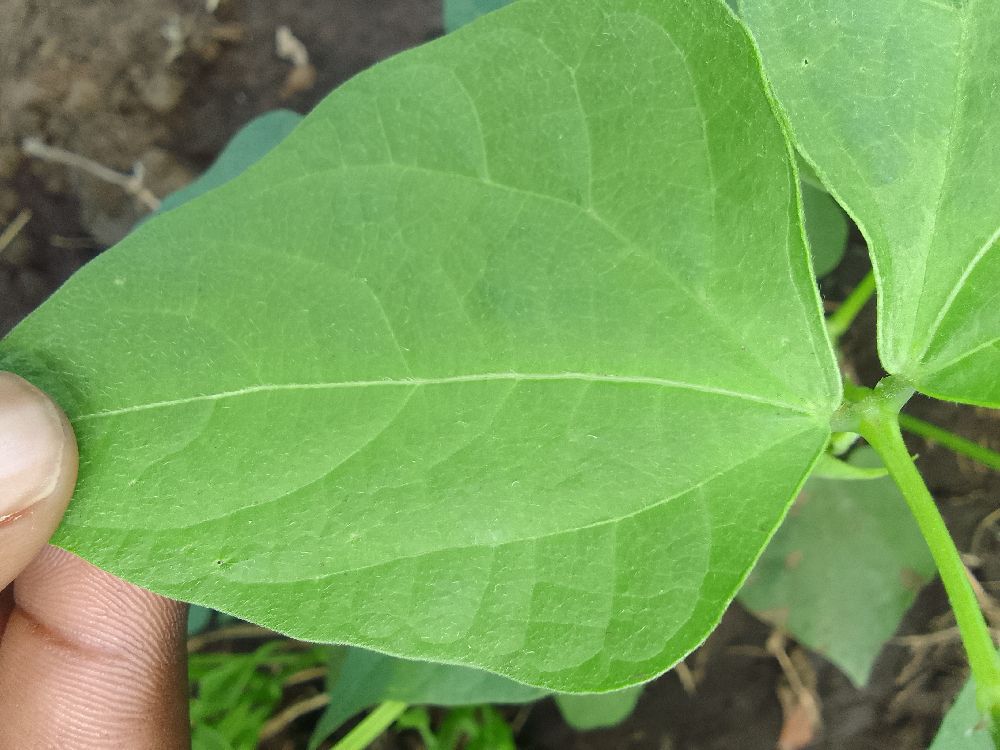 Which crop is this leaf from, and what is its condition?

common bean, healthy
